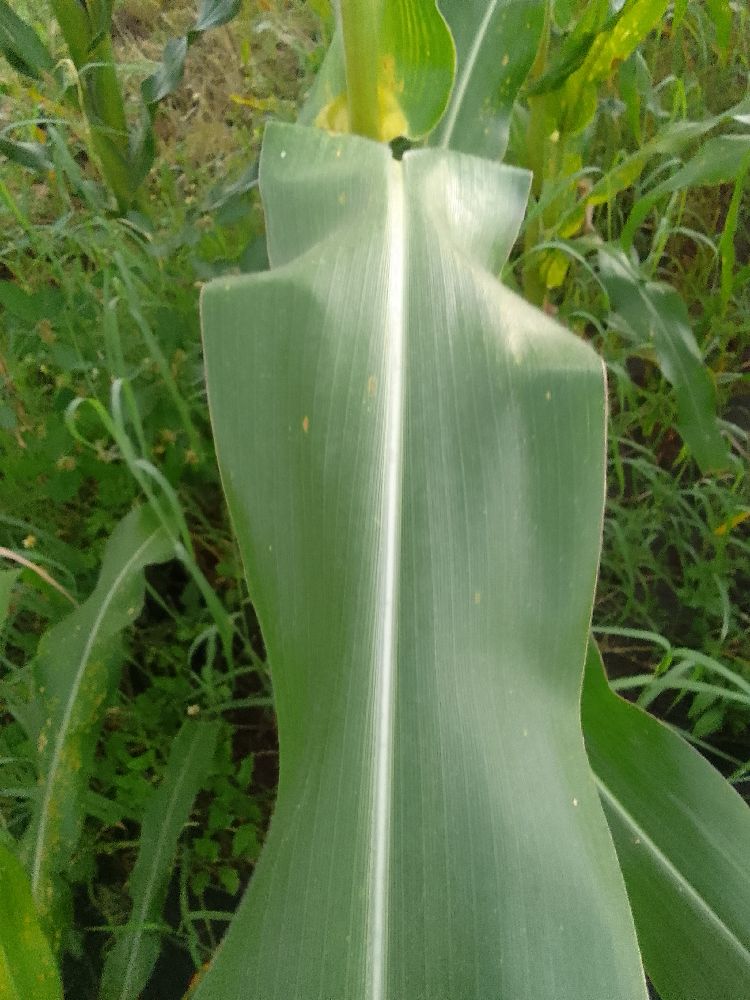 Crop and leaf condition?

common bean, healthy
